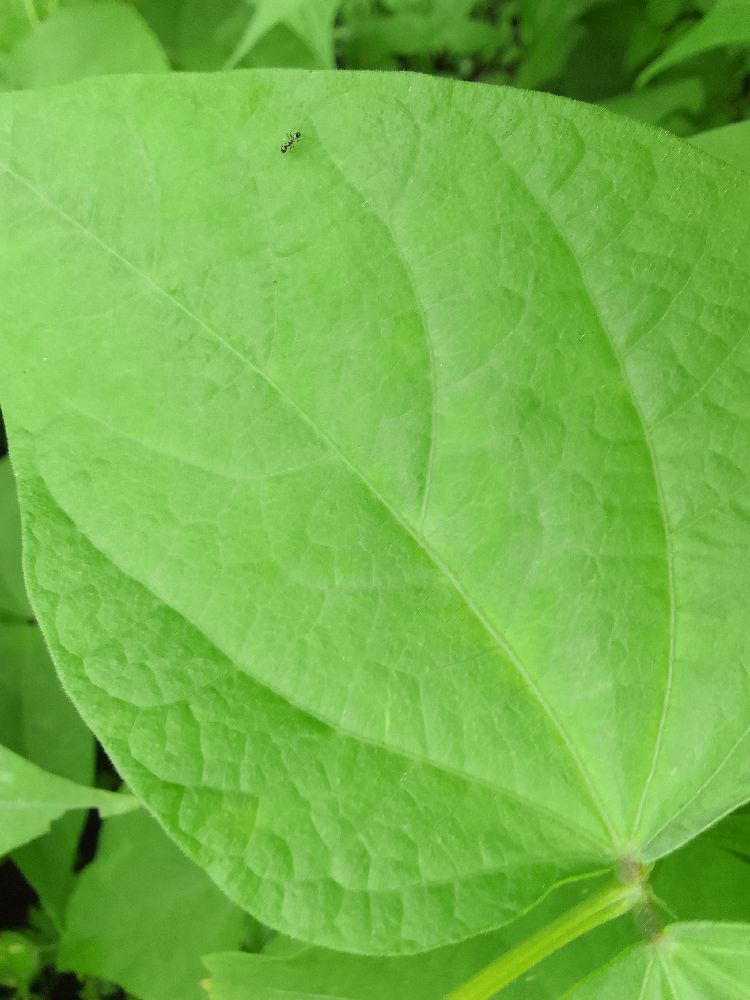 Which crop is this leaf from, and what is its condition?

common bean, healthy
